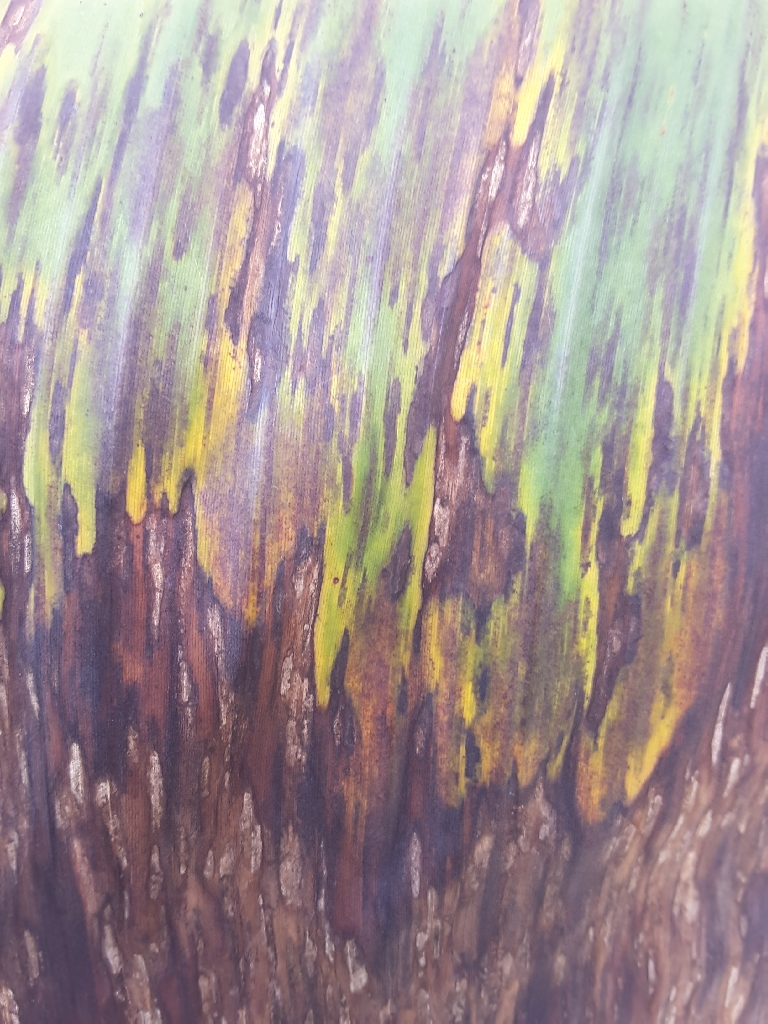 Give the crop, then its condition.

banana, black sigatoka
